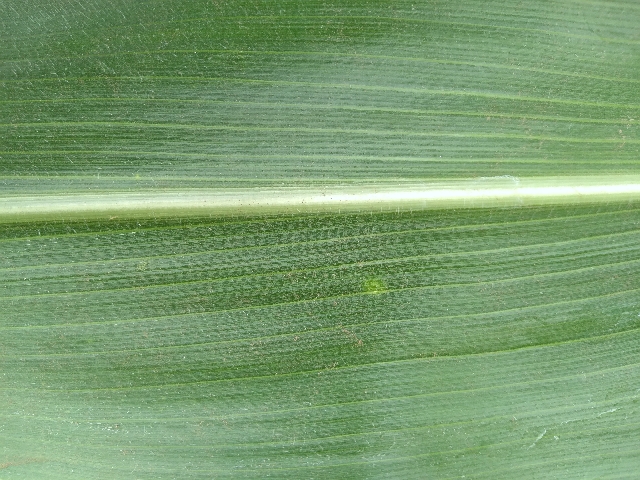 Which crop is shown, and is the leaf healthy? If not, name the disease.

maize, healthy
